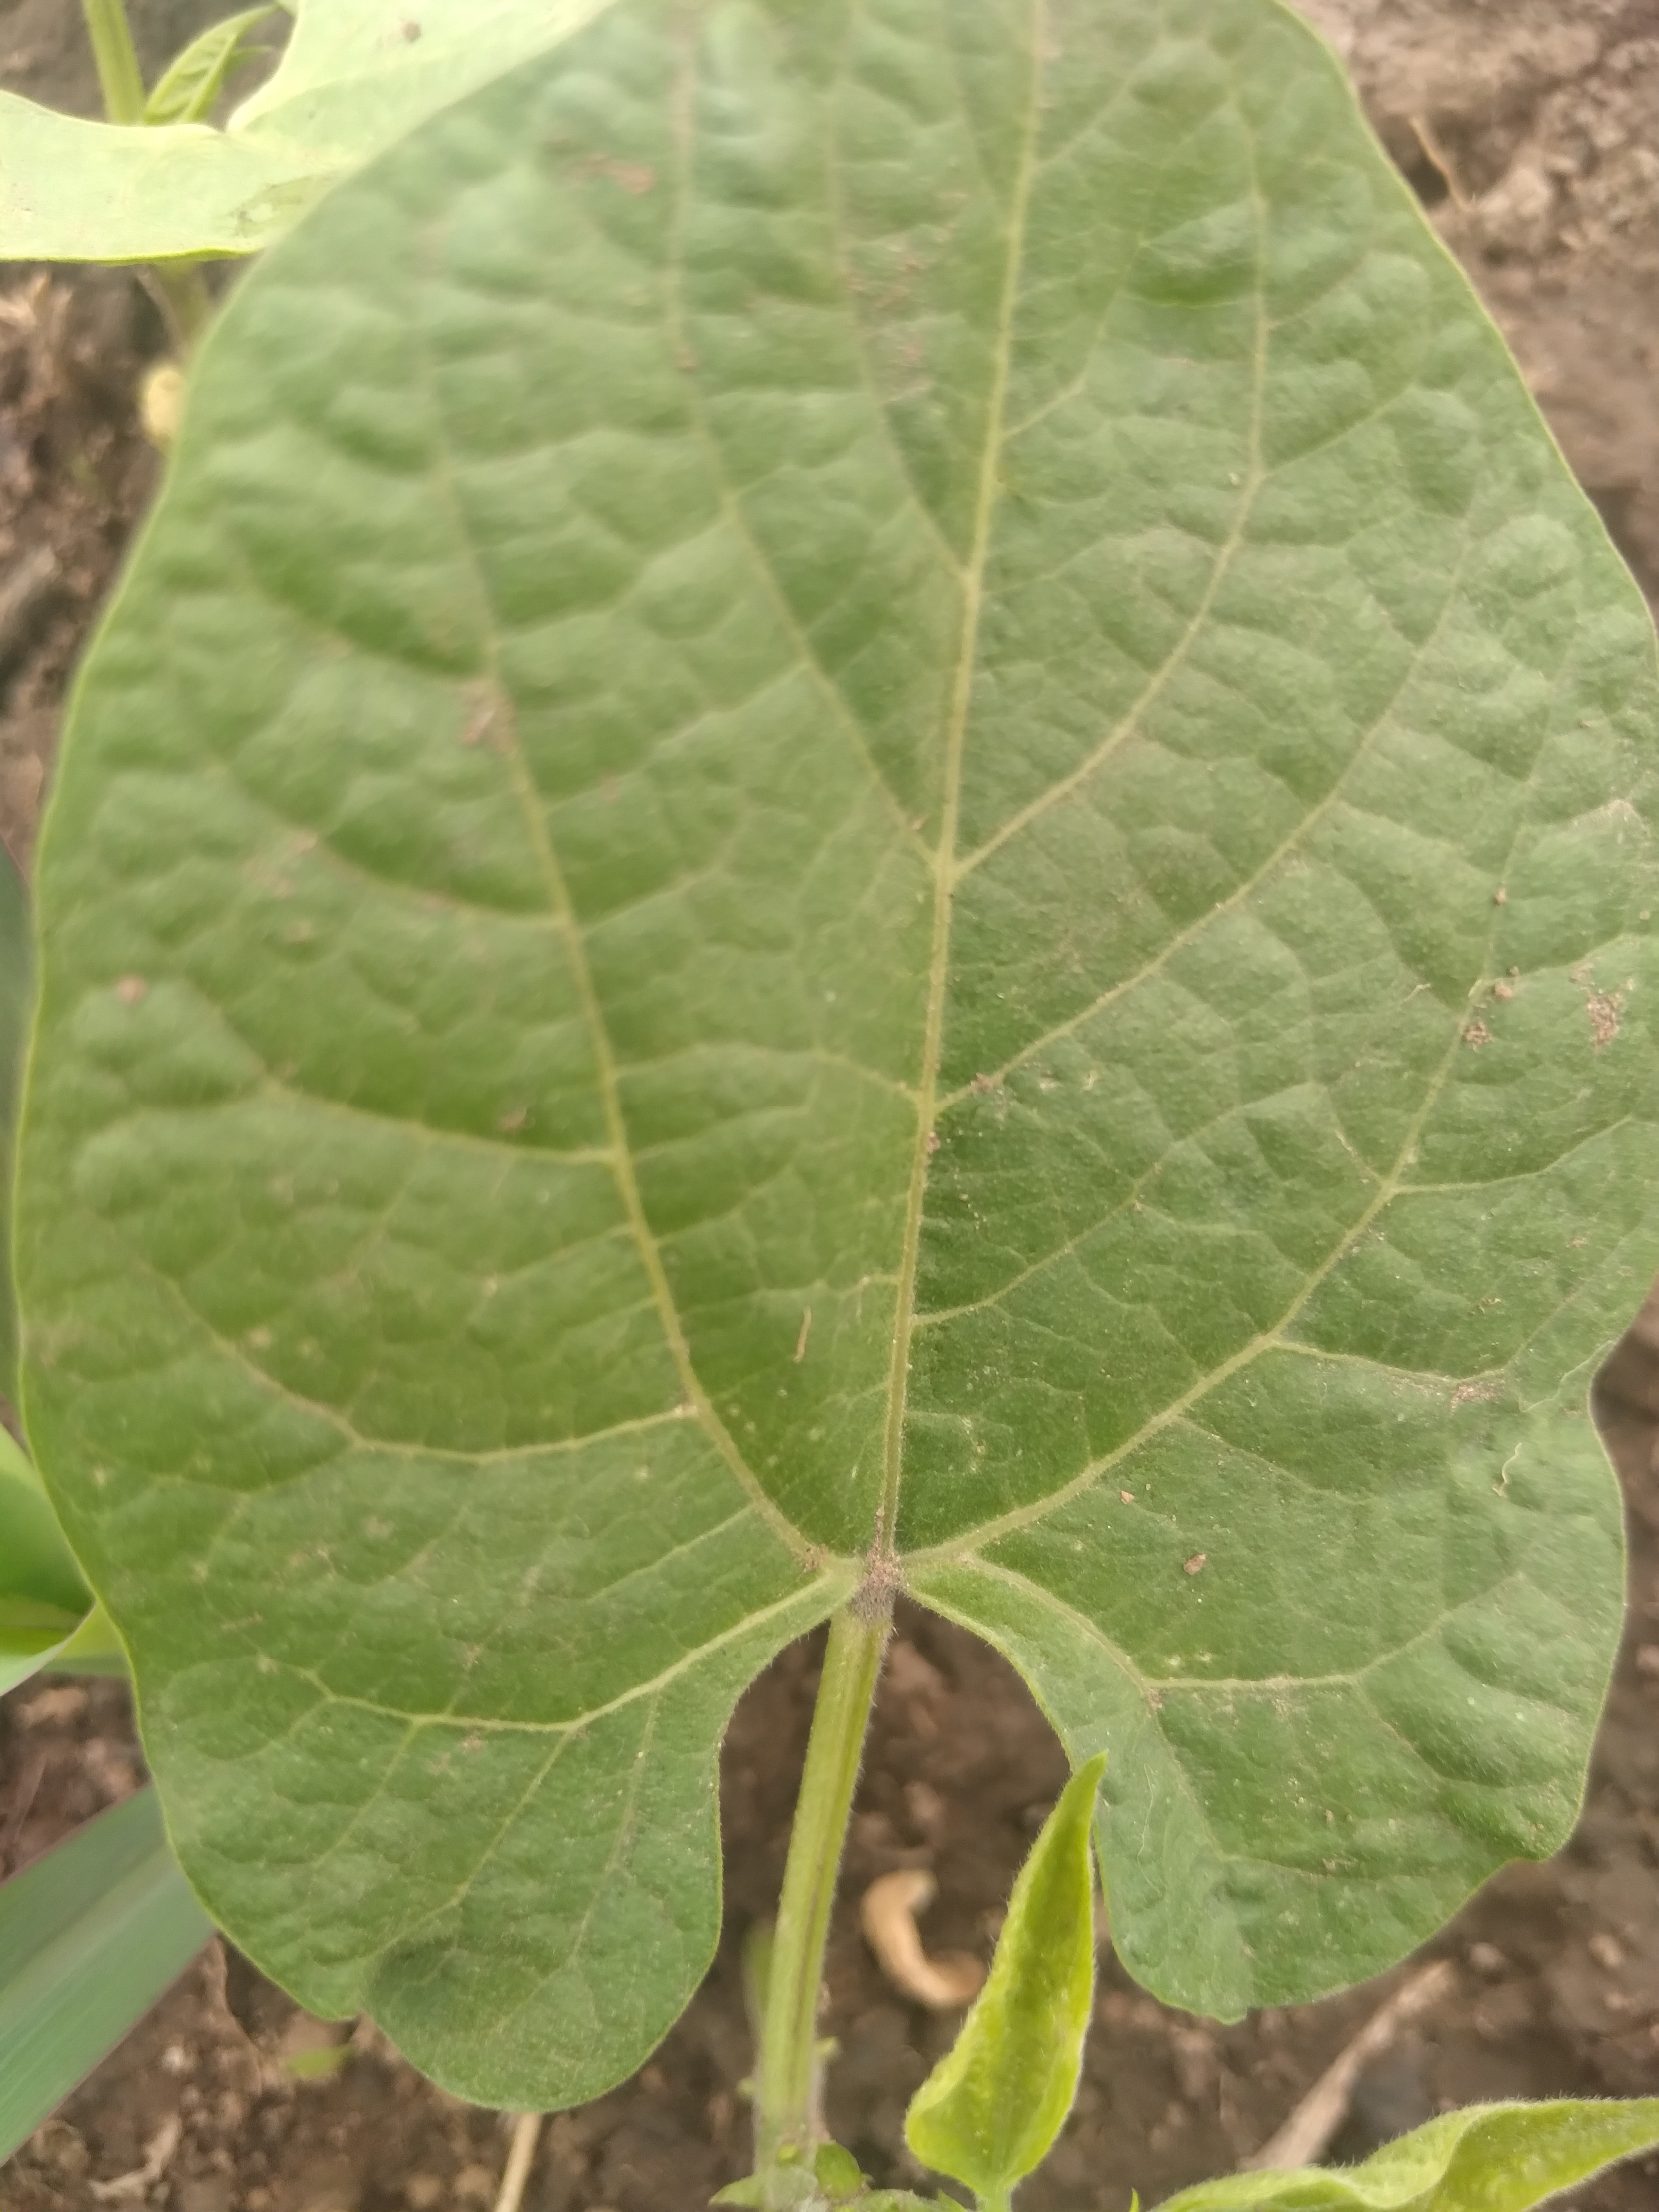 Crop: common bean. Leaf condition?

healthy
